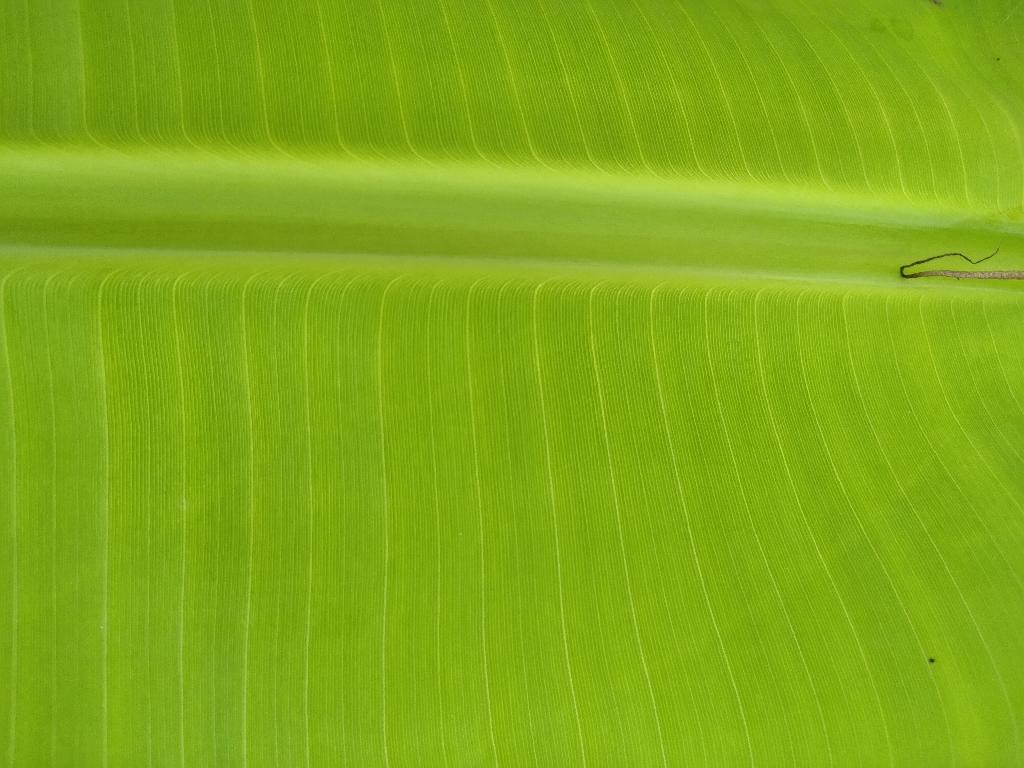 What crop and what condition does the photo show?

banana, healthy
